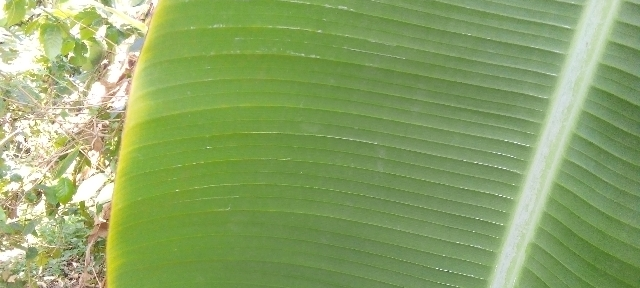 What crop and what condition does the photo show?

banana, healthy
